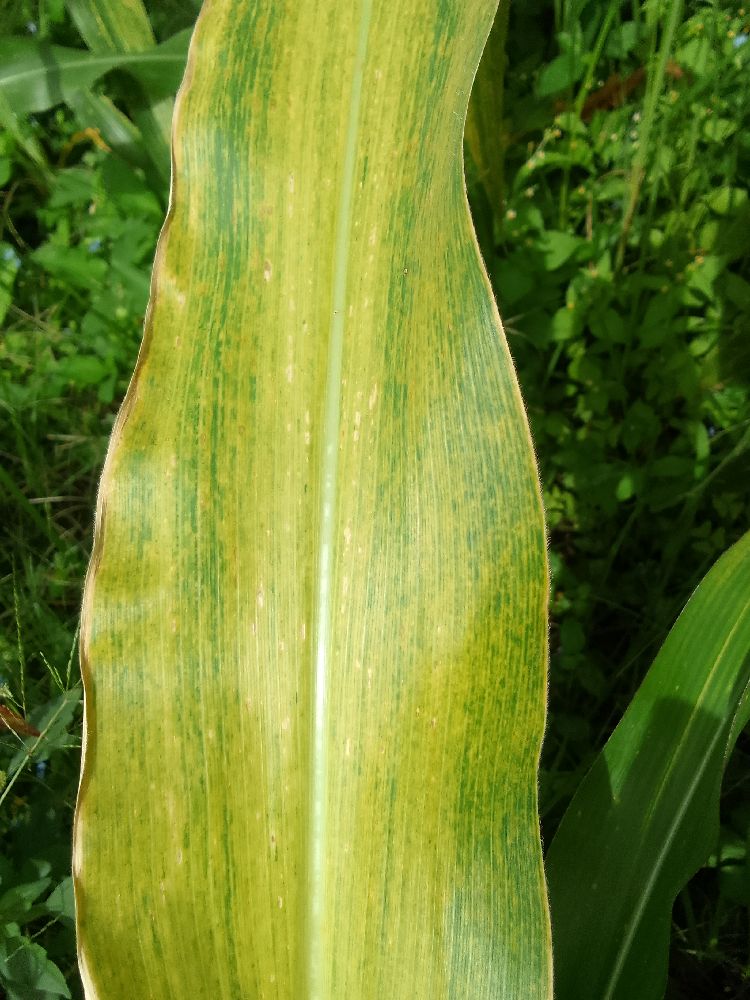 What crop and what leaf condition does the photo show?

maize, maize lethal necrosis
